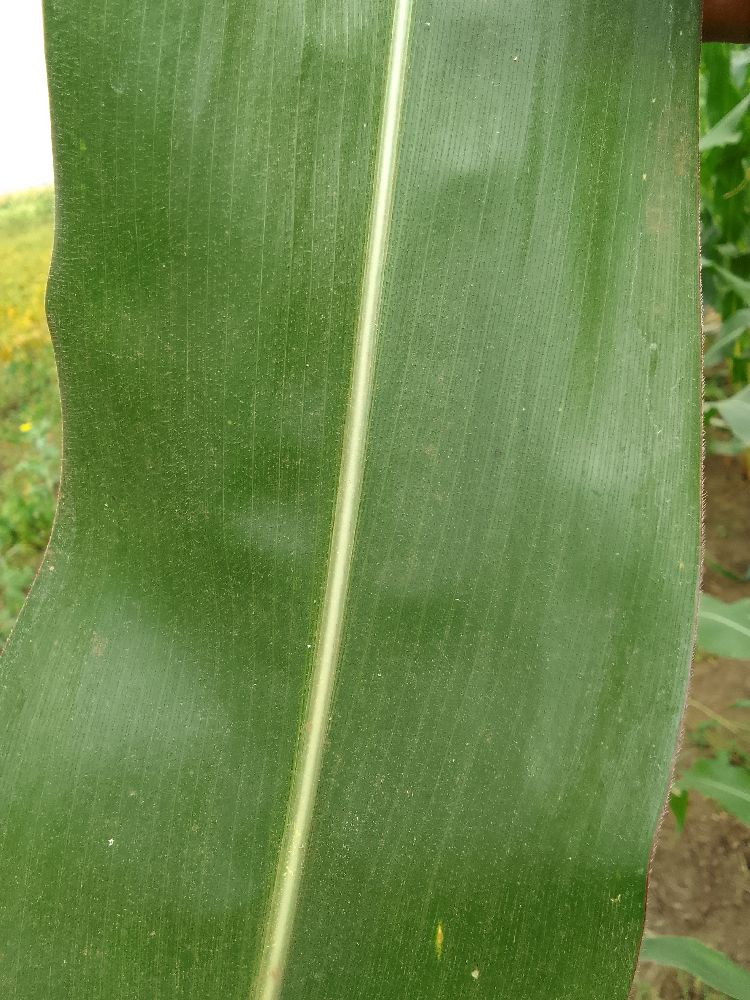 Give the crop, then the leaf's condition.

maize, healthy
